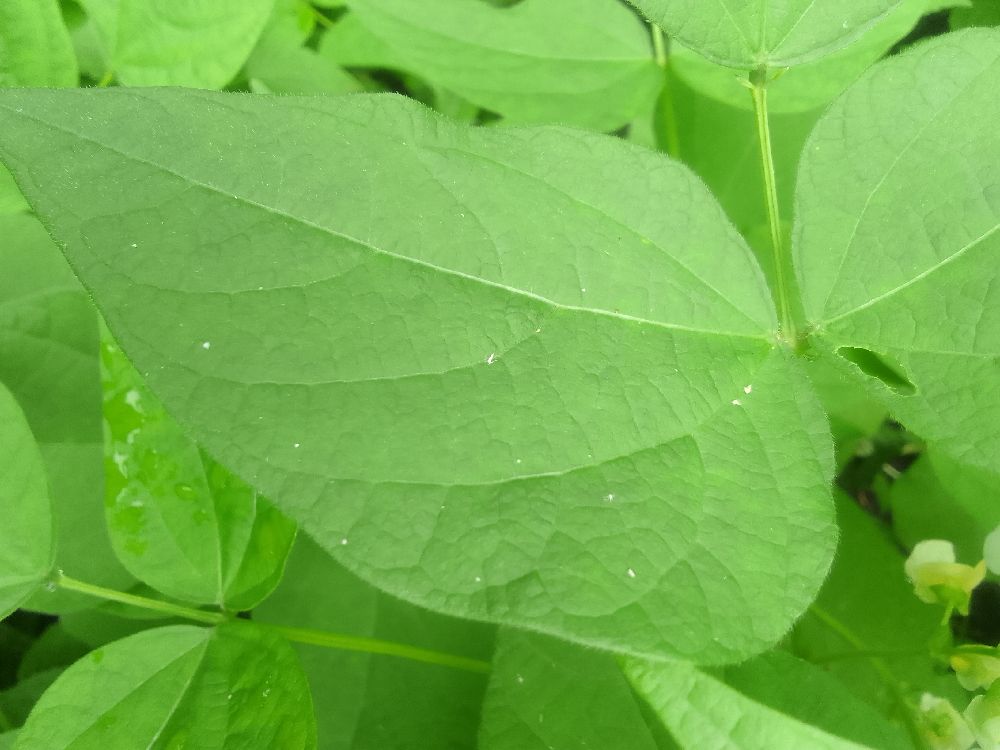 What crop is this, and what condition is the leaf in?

common bean, healthy
